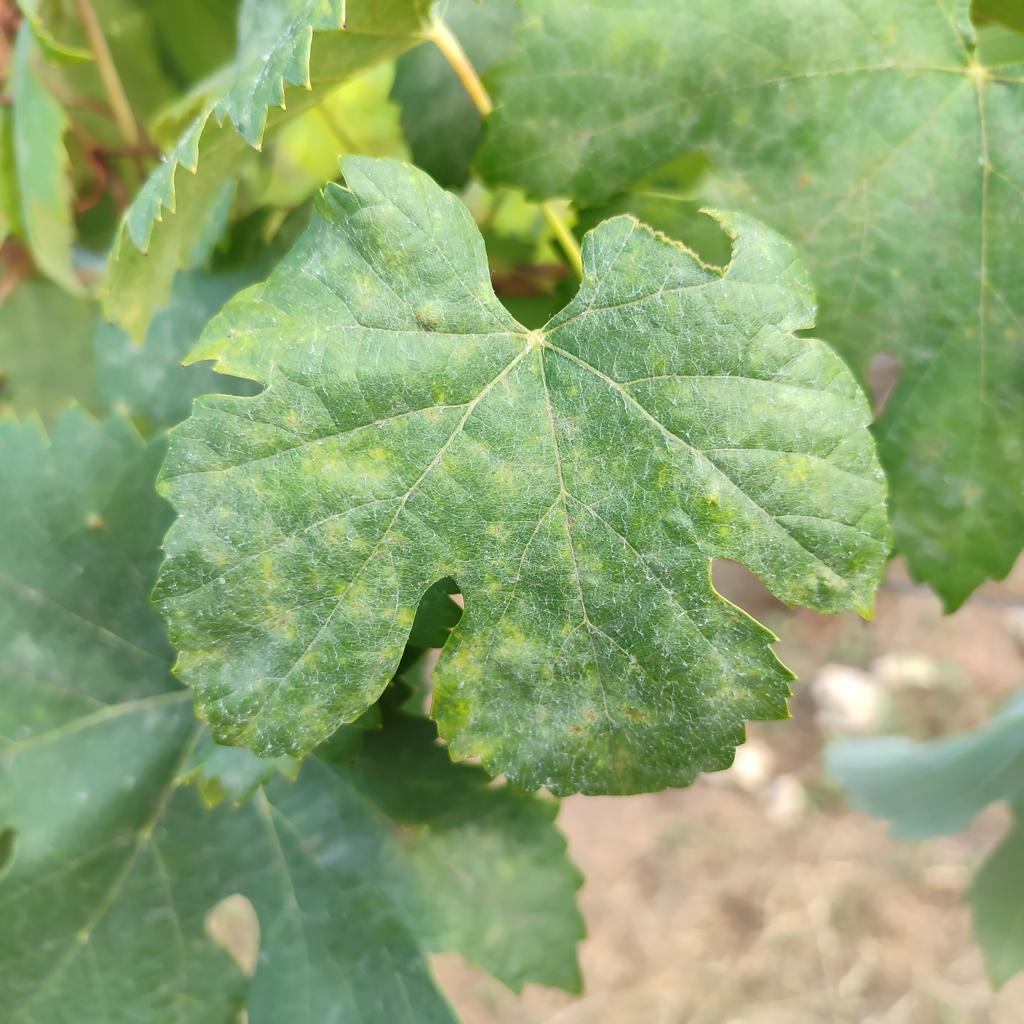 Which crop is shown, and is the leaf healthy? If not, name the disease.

grapevine, powdery mildew
